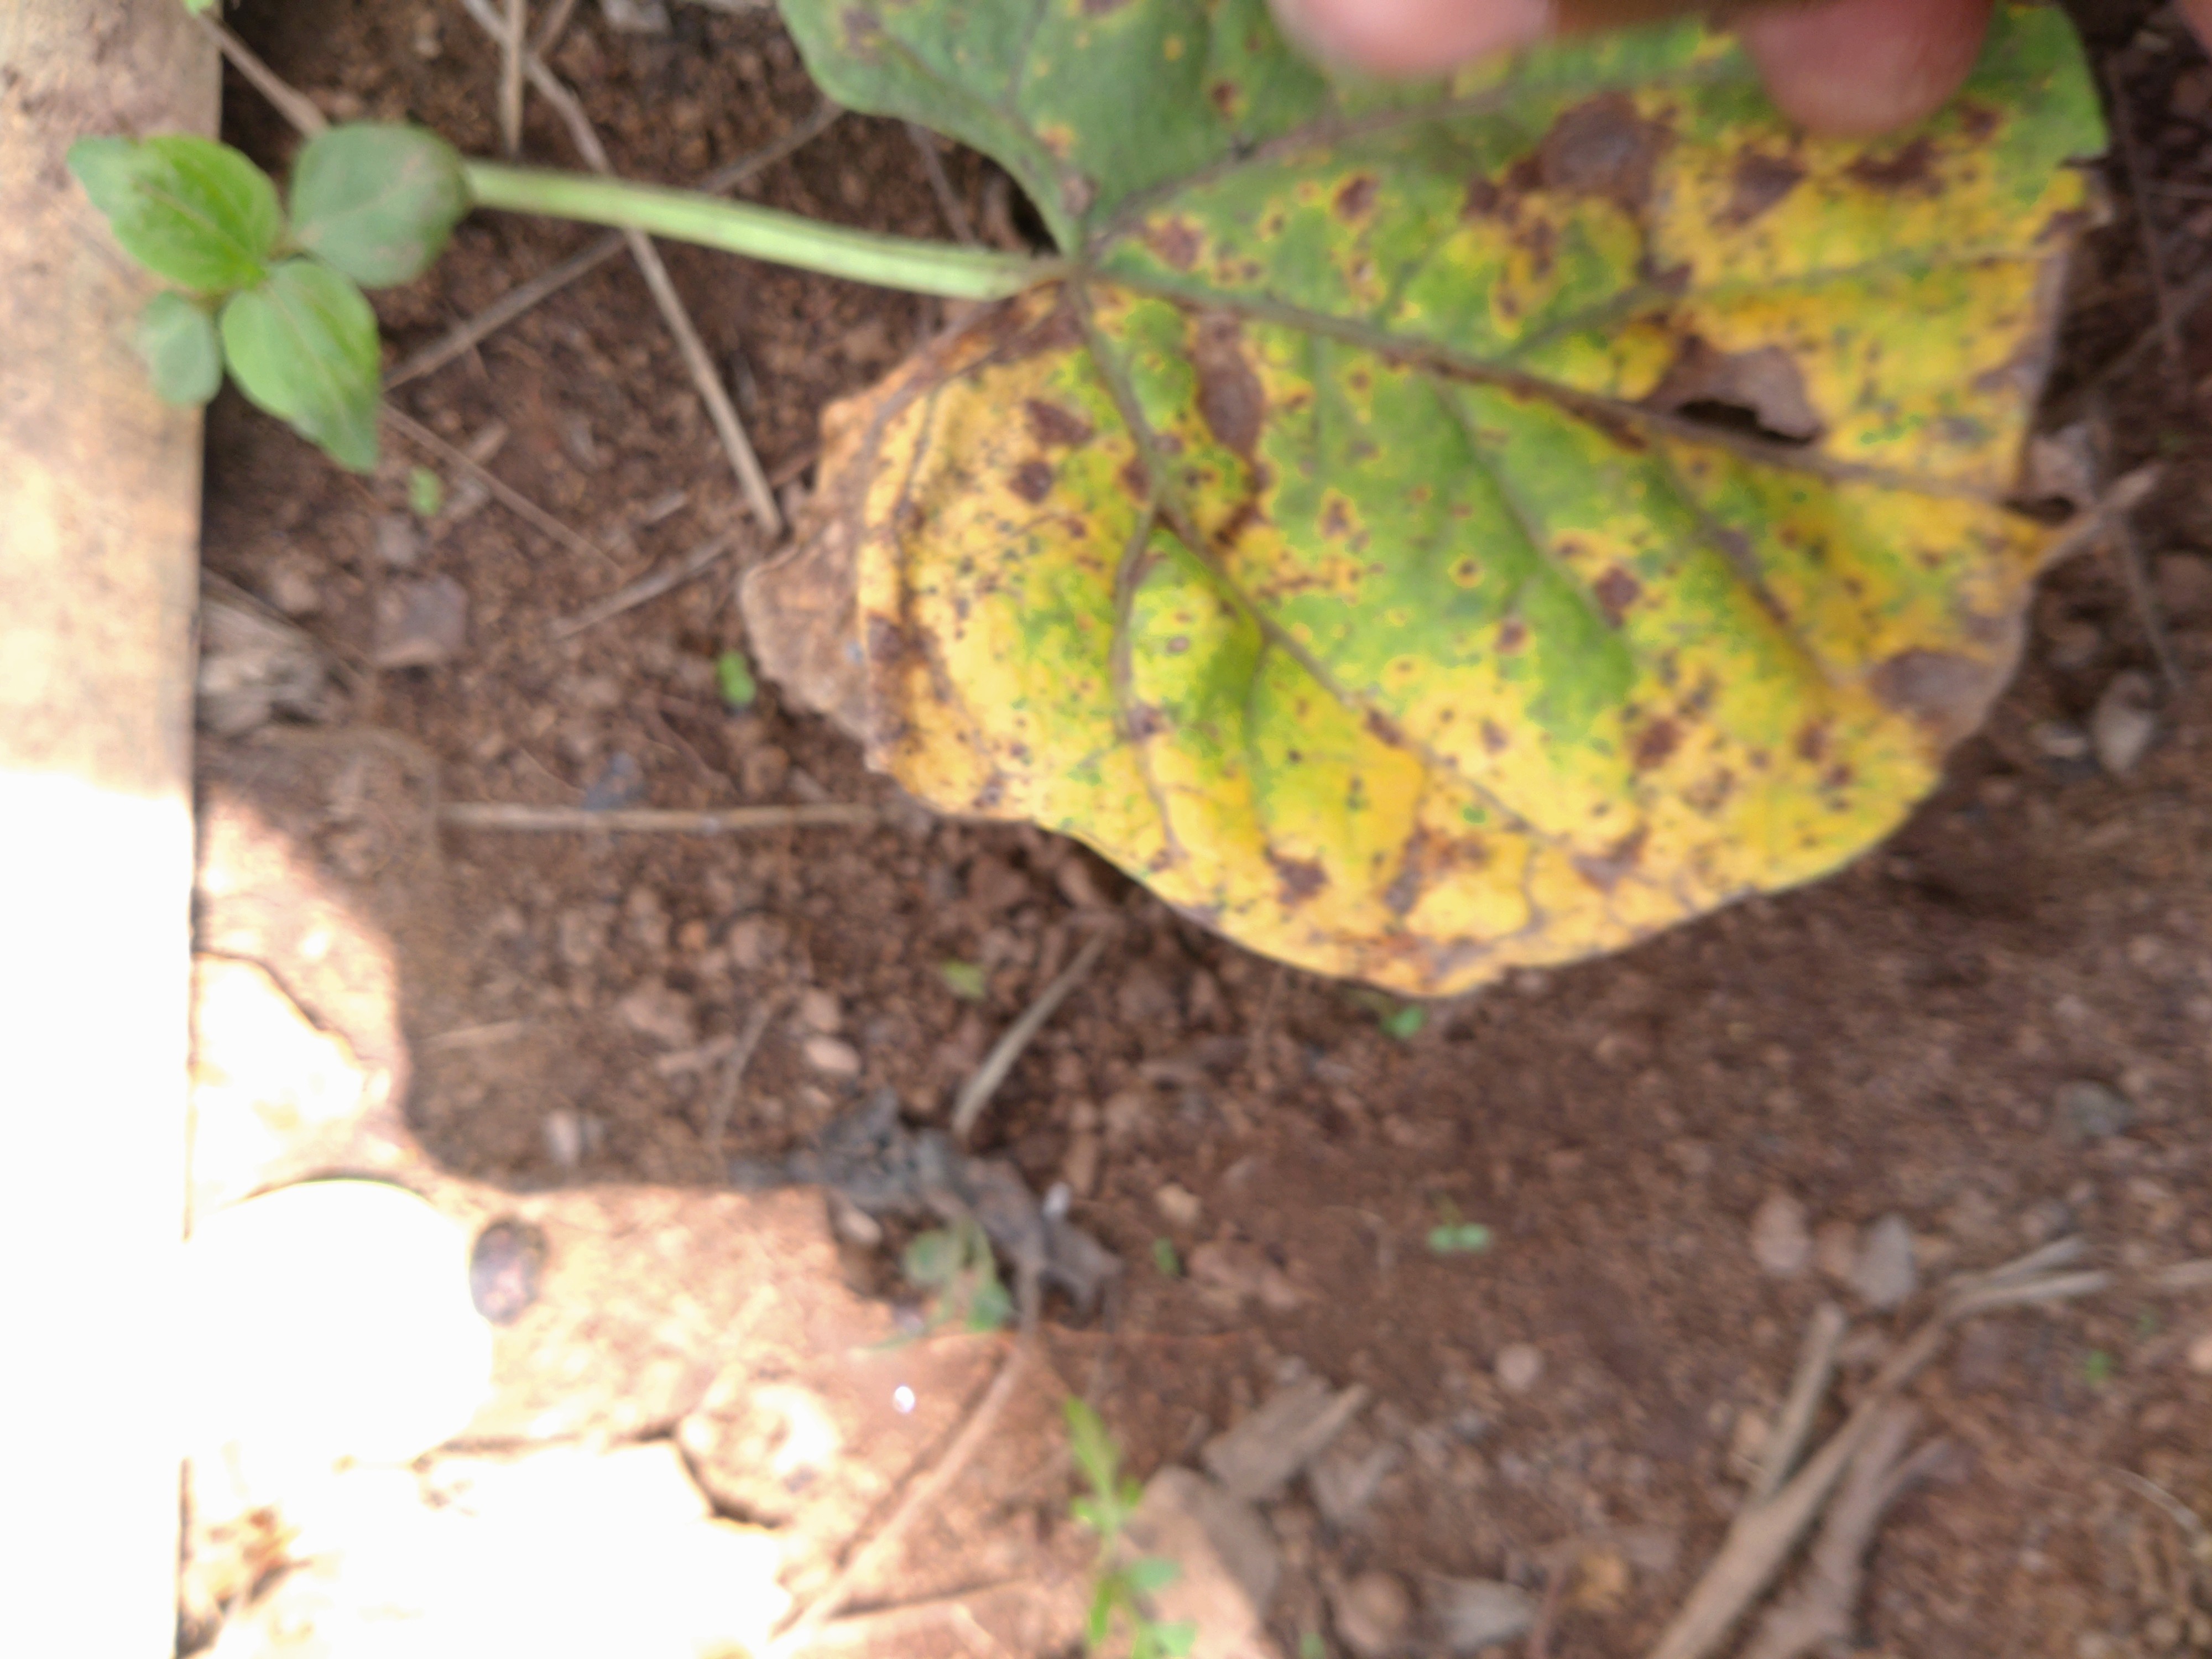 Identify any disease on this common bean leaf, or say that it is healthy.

rust
